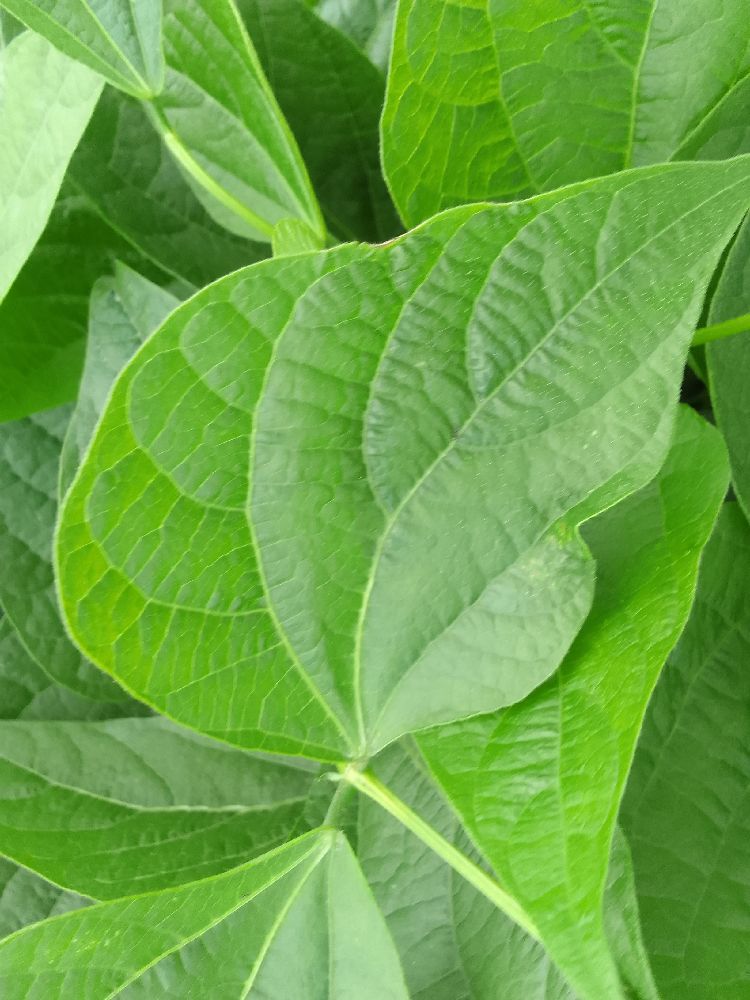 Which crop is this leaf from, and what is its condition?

common bean, healthy
